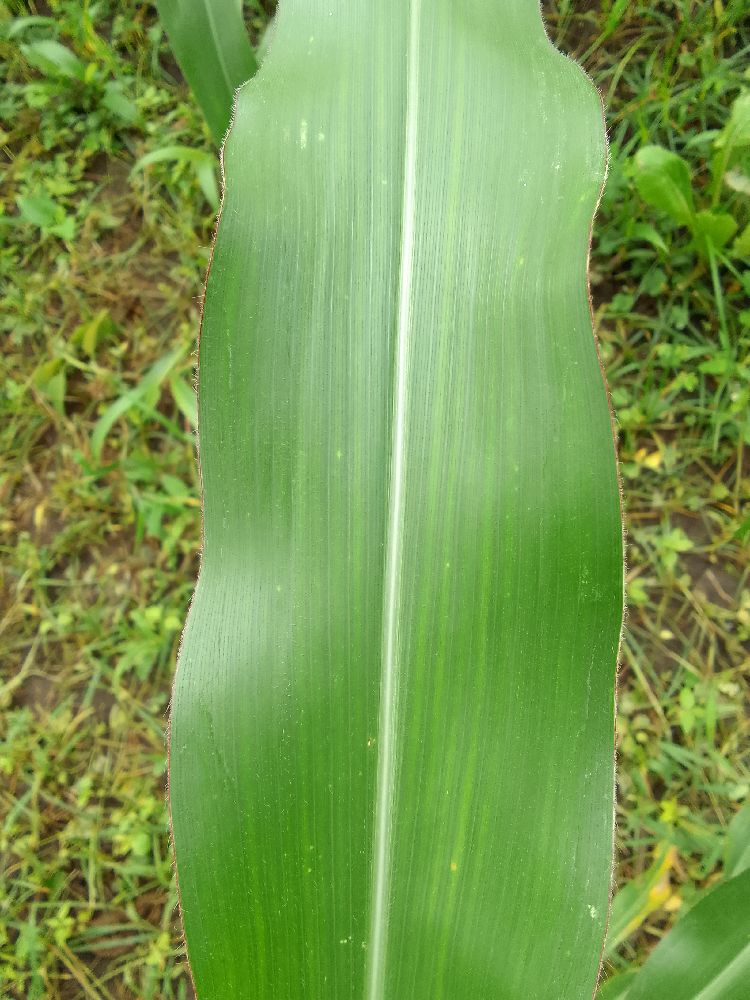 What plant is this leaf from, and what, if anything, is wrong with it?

maize, healthy
